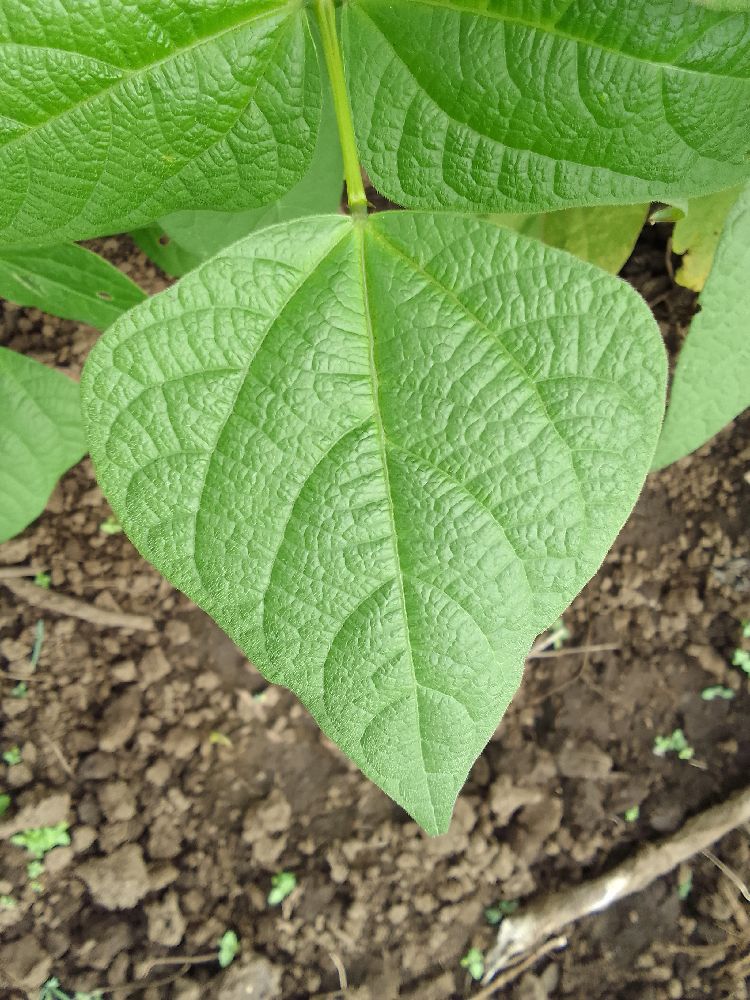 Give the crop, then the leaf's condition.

common bean, healthy
